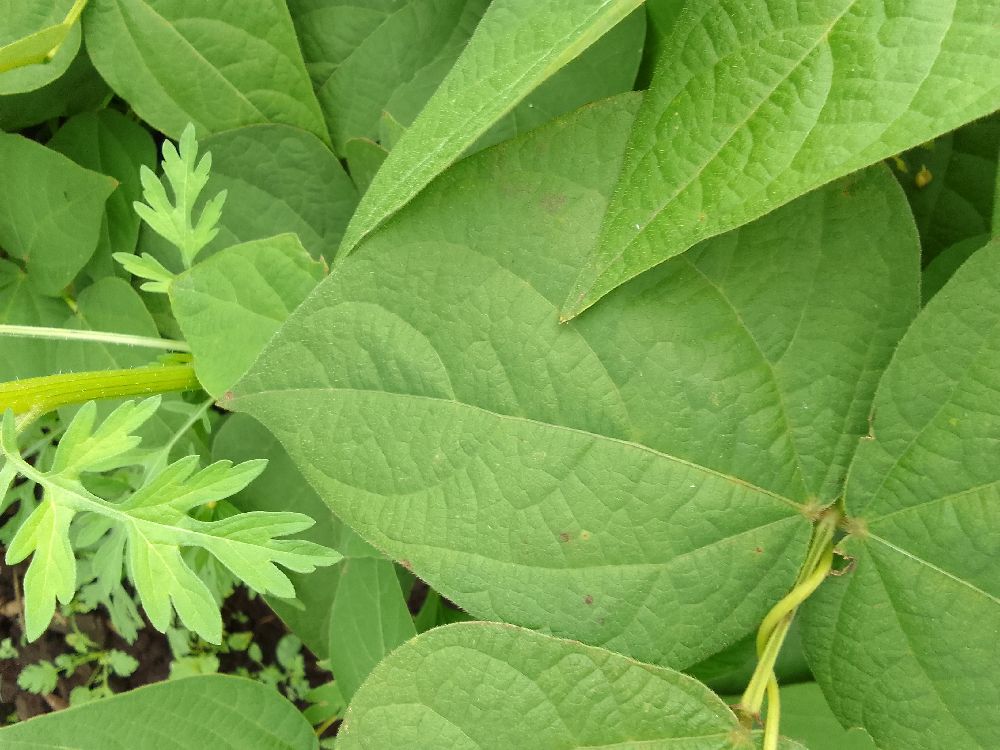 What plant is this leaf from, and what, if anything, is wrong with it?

common bean, healthy
